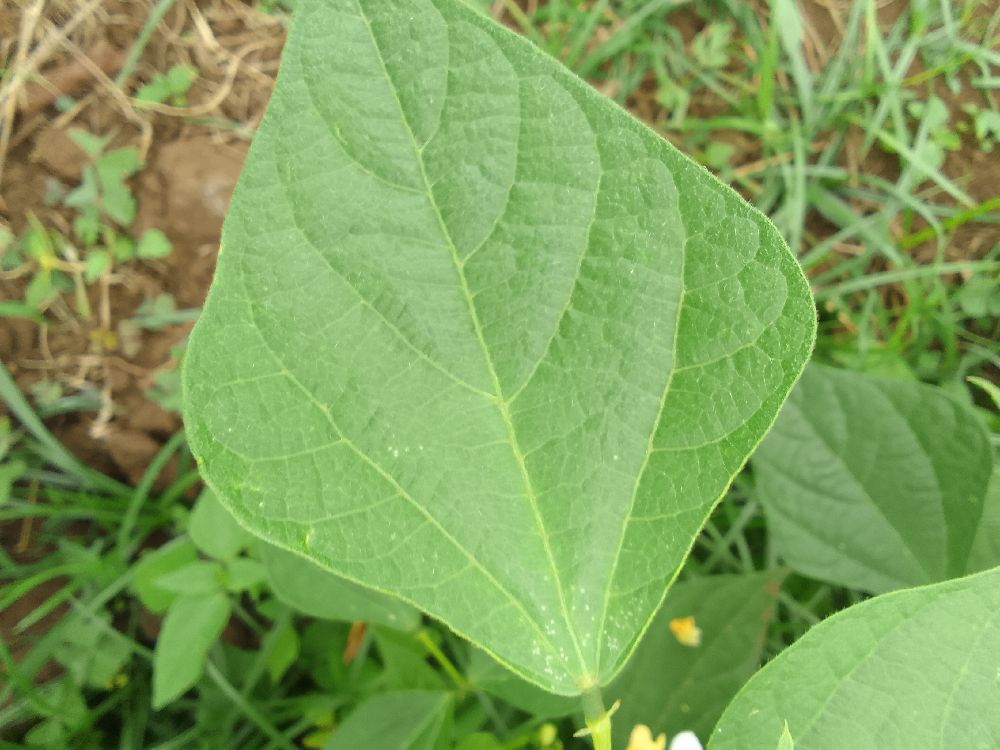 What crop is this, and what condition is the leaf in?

common bean, healthy
